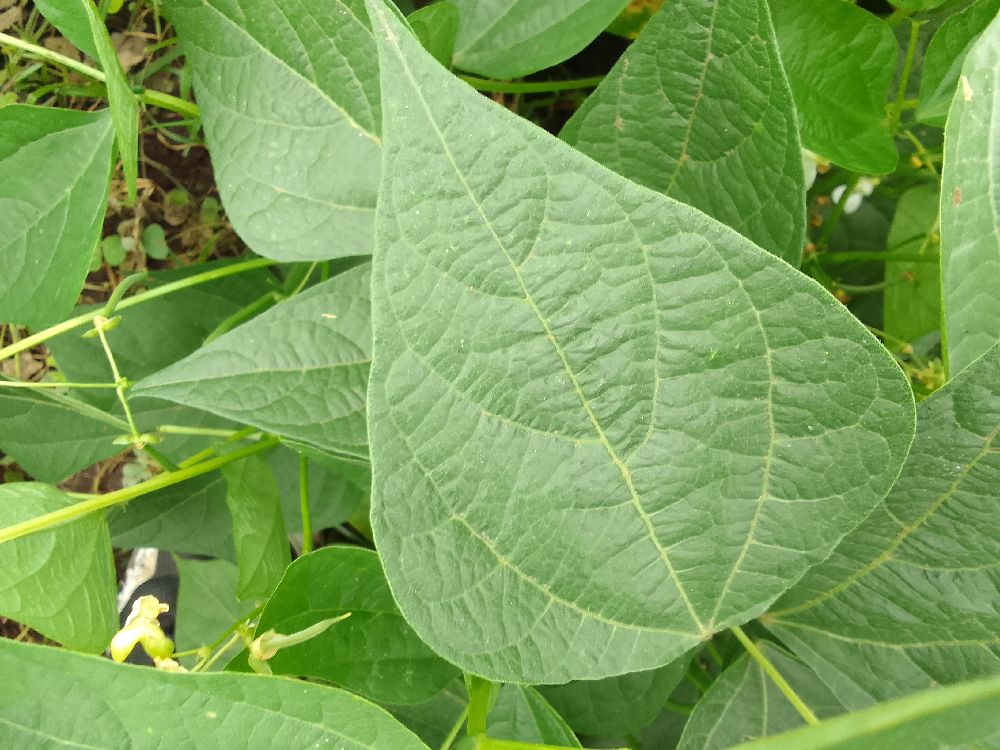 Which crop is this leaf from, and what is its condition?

common bean, healthy
